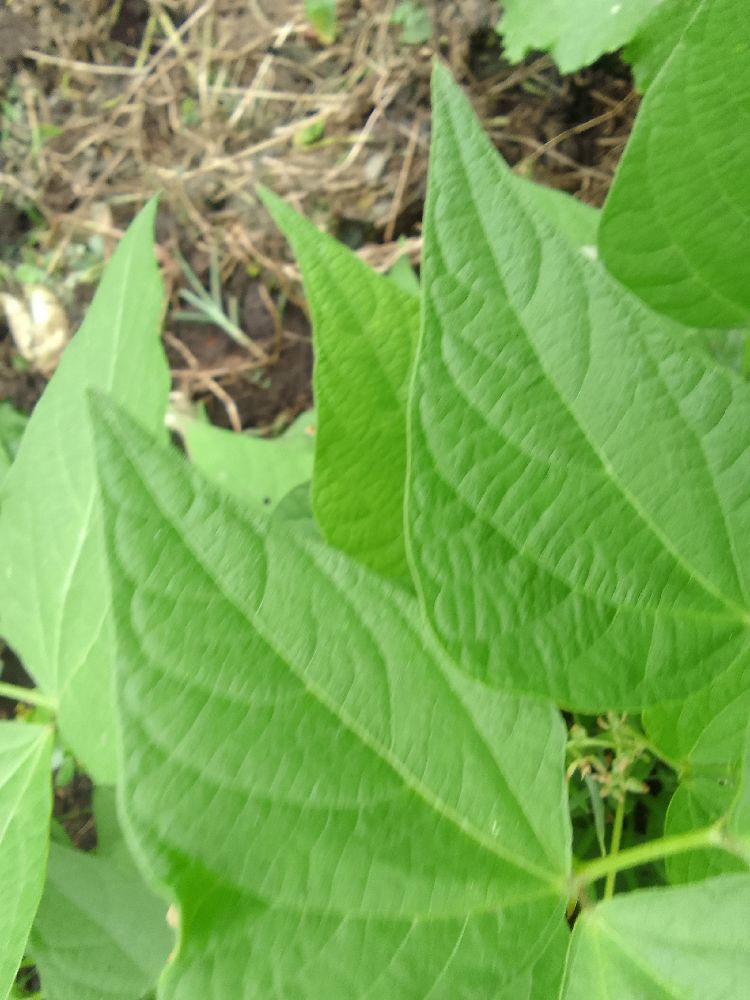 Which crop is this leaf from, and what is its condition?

common bean, healthy
